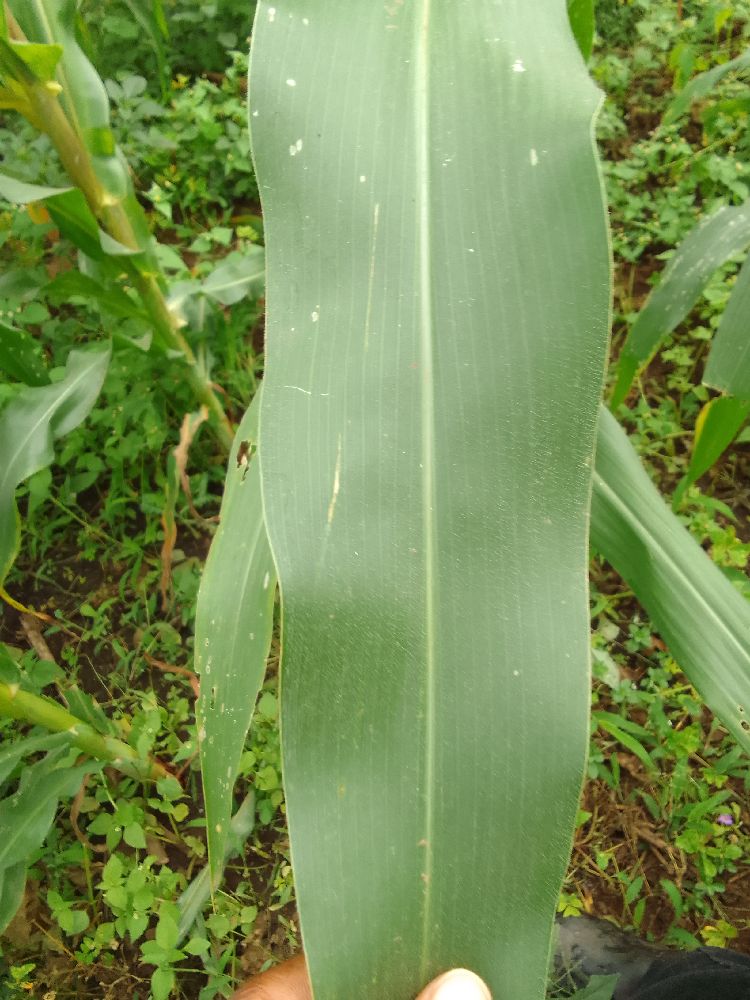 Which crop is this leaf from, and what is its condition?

maize, healthy
